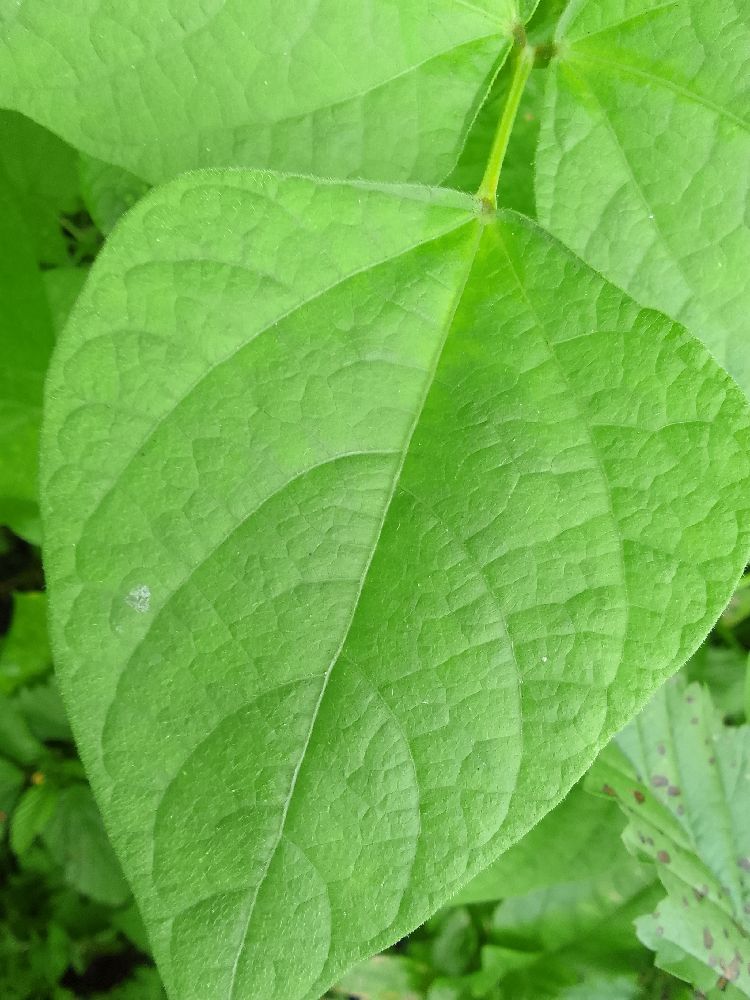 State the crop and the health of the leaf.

common bean, healthy
